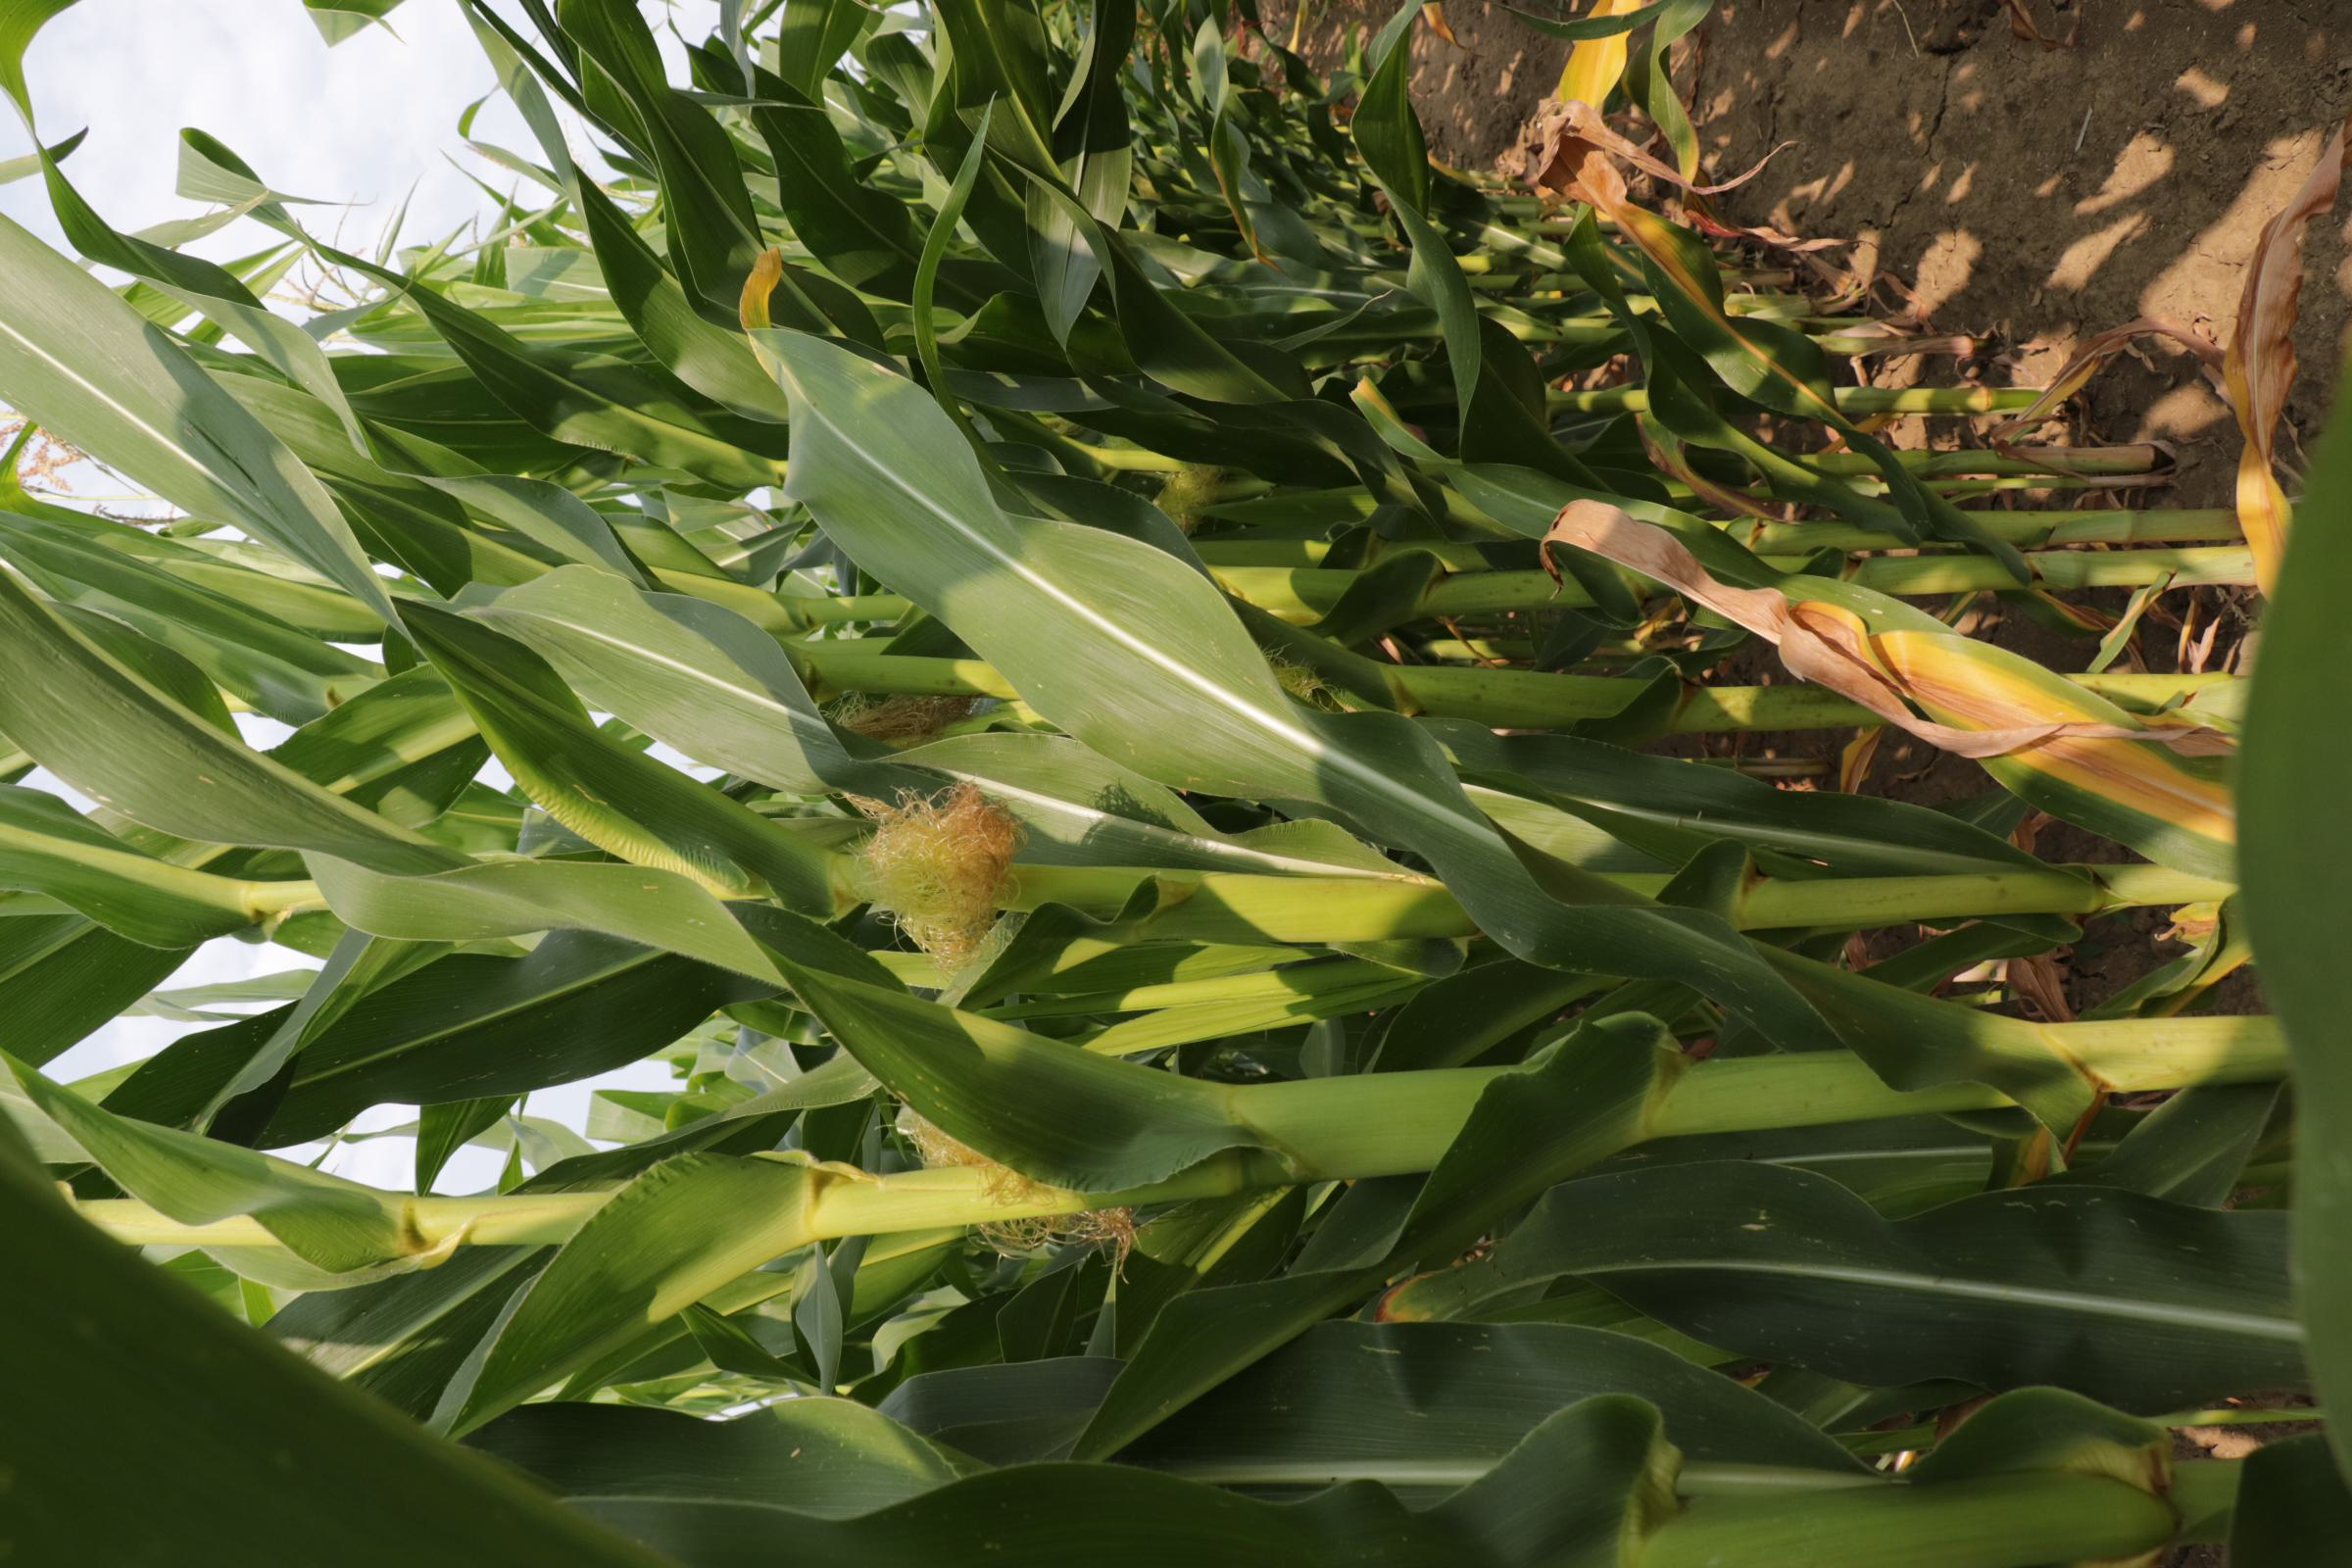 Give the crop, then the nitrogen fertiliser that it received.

maize, full nitrogen fertilisation
